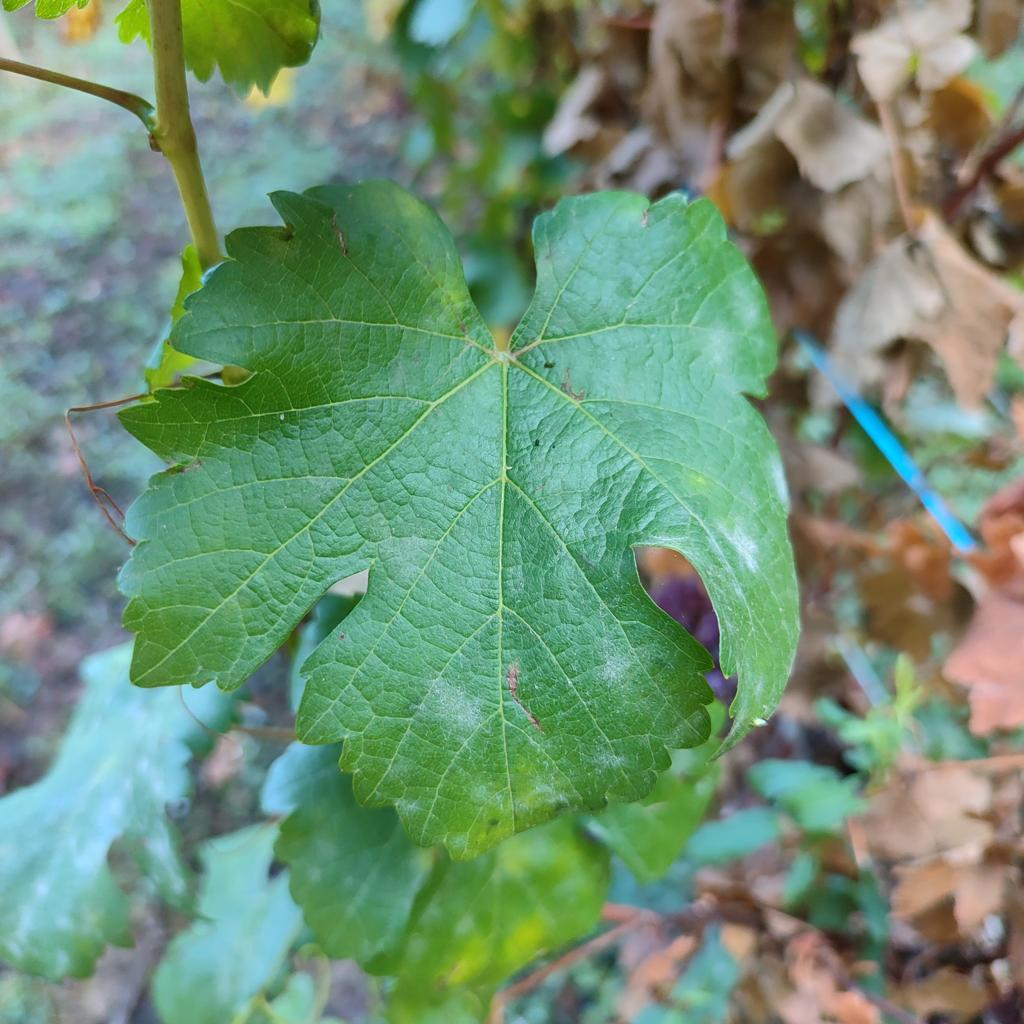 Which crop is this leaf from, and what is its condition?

grapevine, powdery mildew
